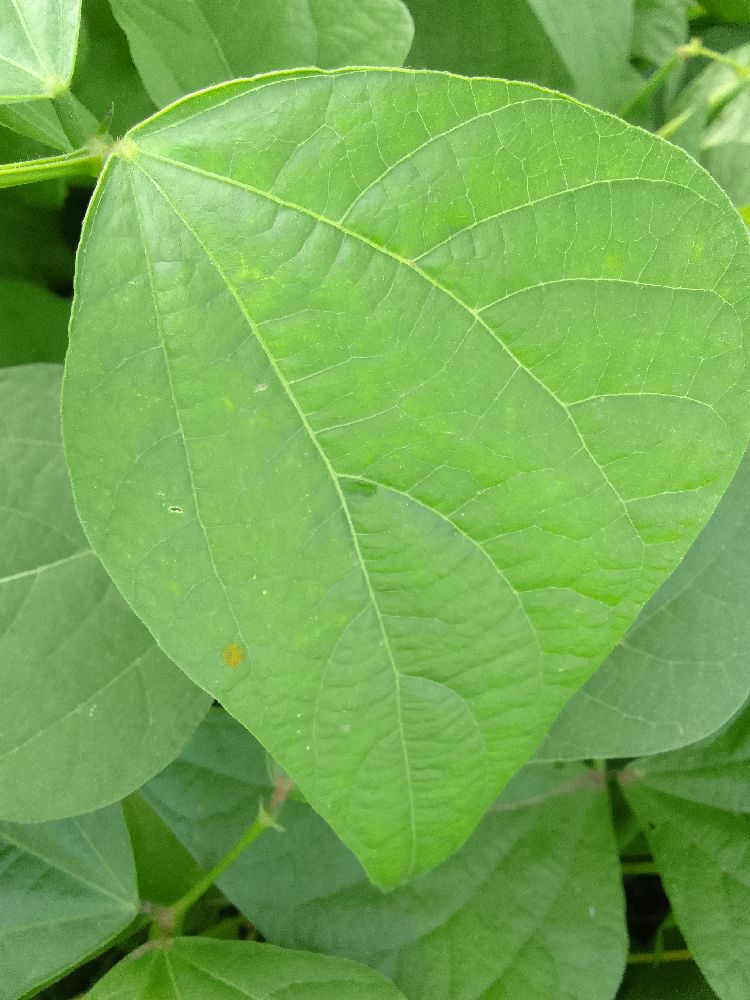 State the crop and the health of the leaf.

common bean, healthy
